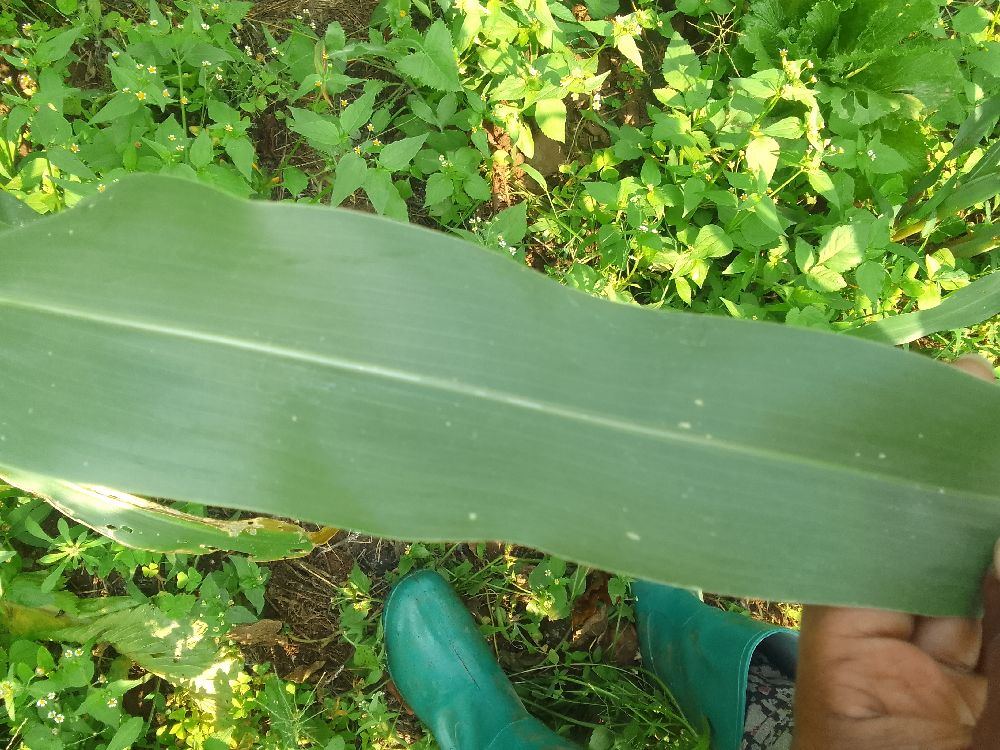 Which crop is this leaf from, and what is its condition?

maize, healthy
